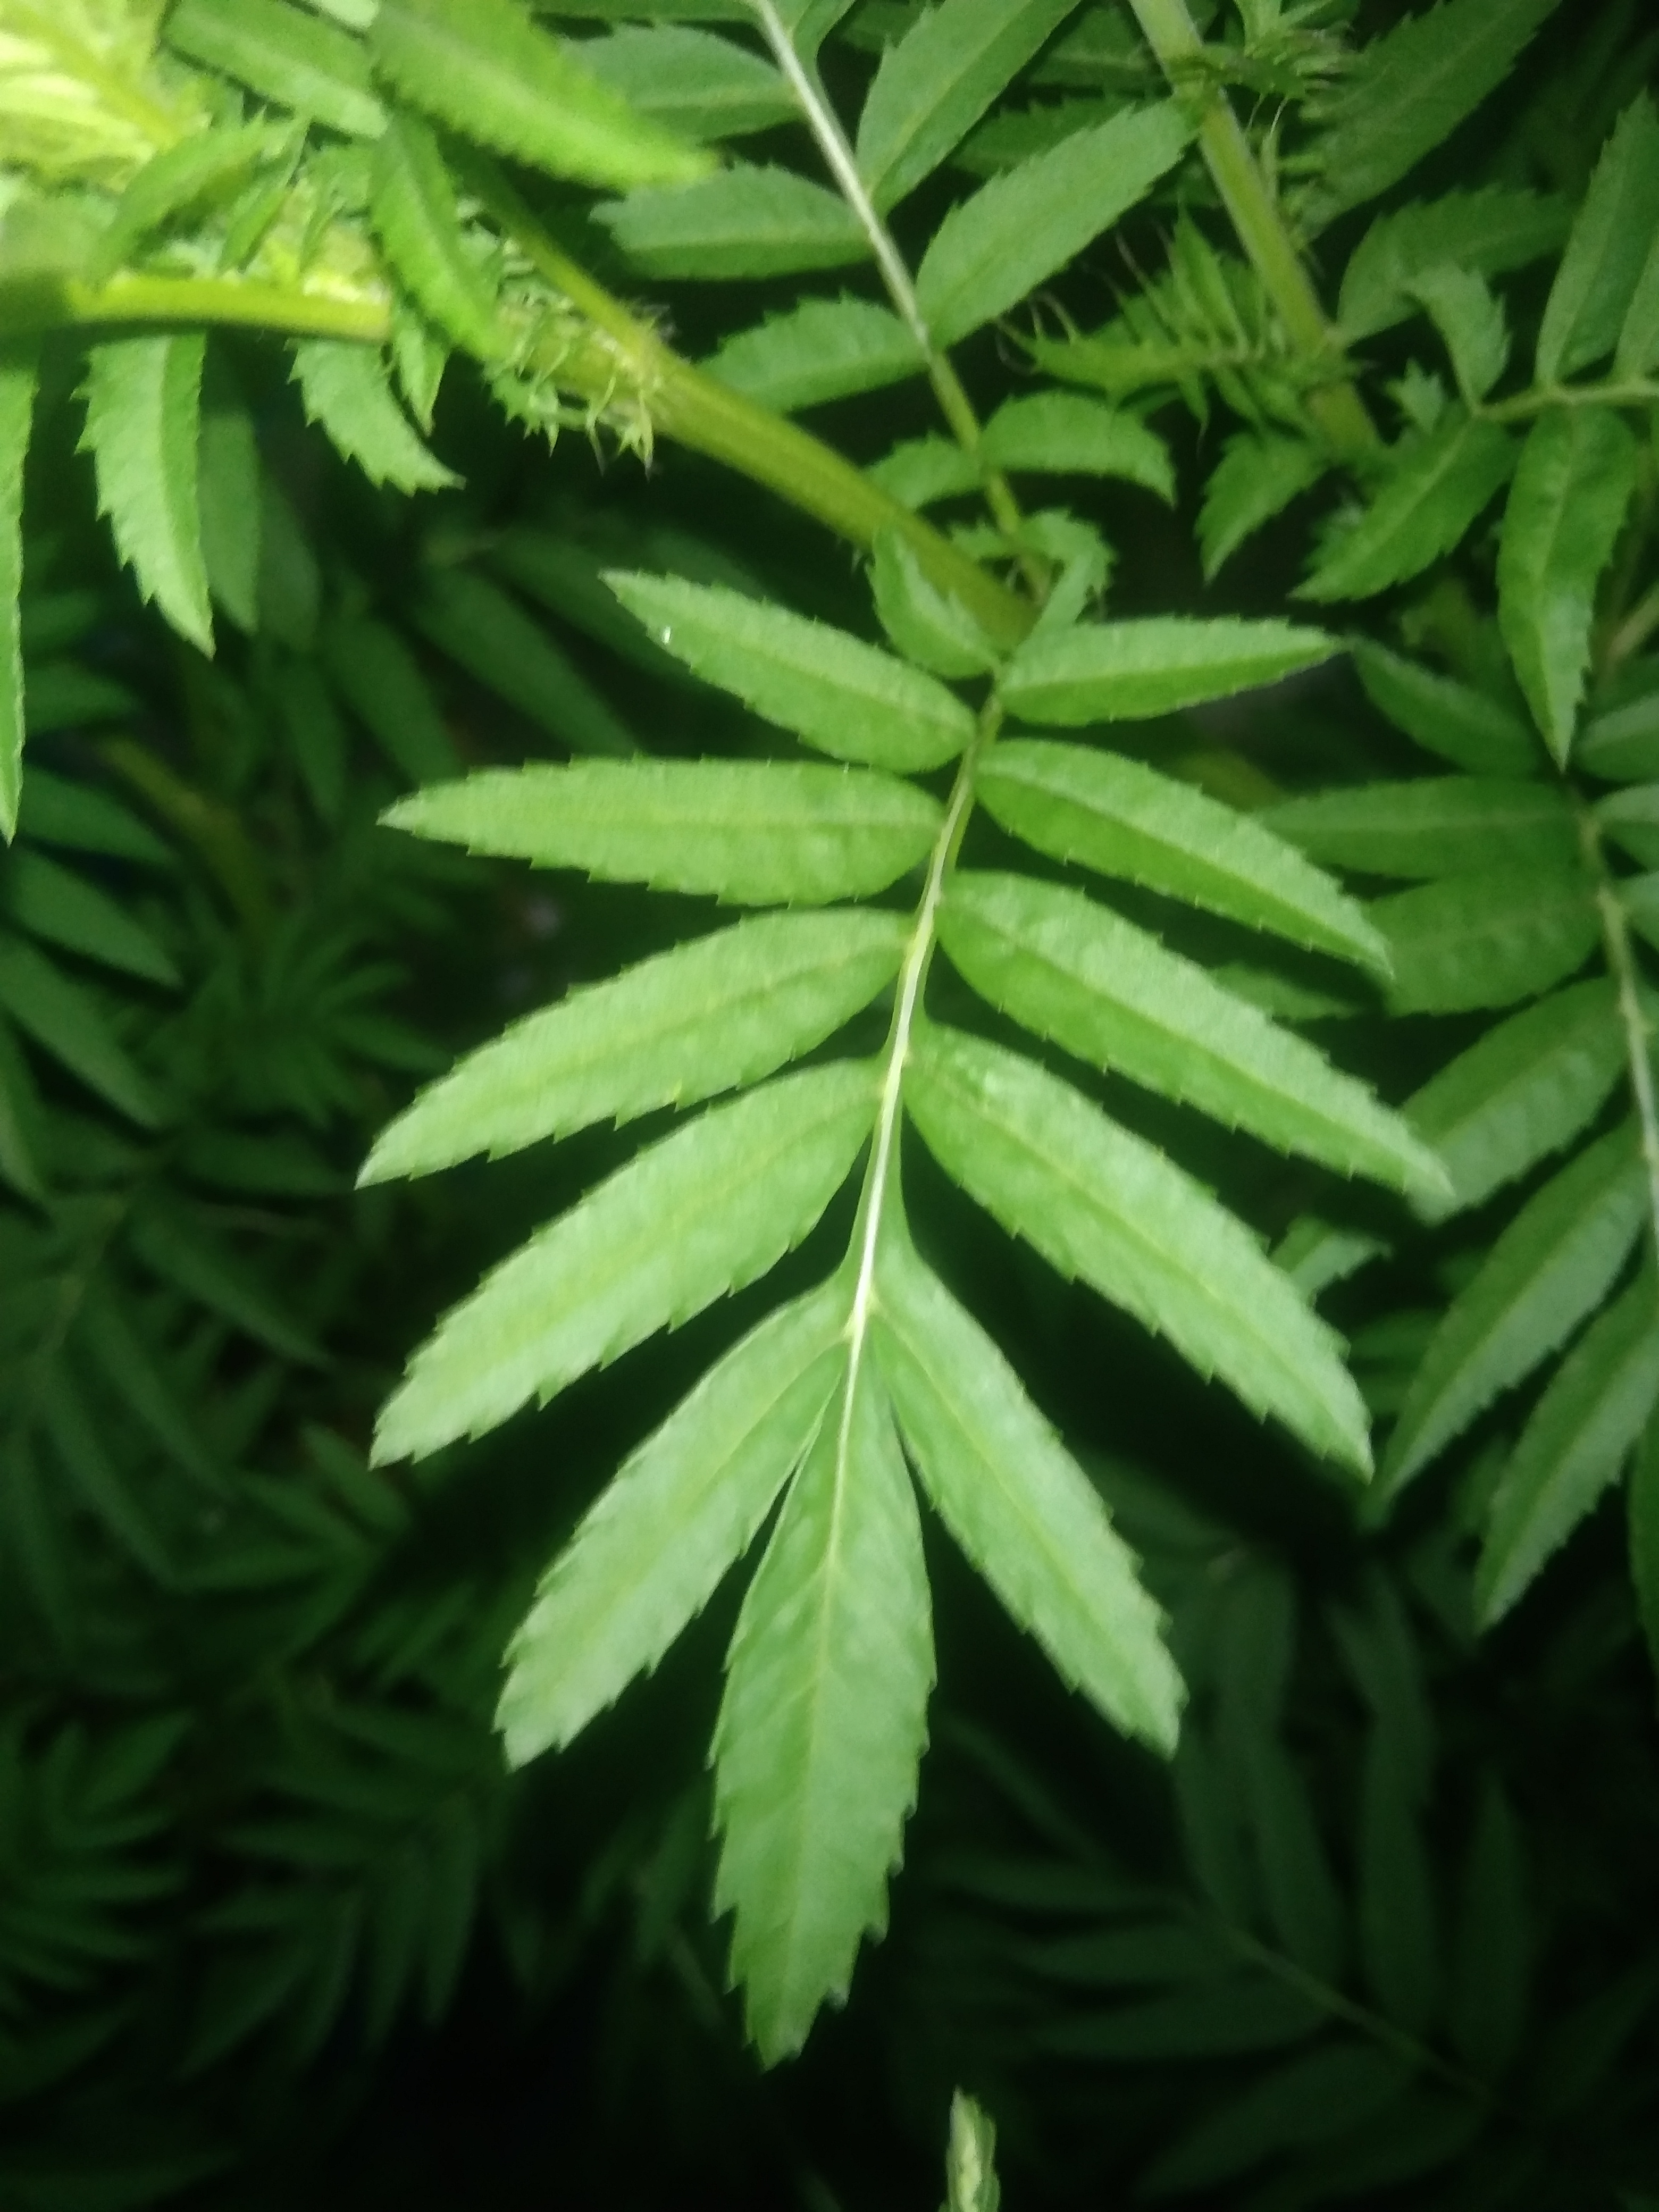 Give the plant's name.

marigold
